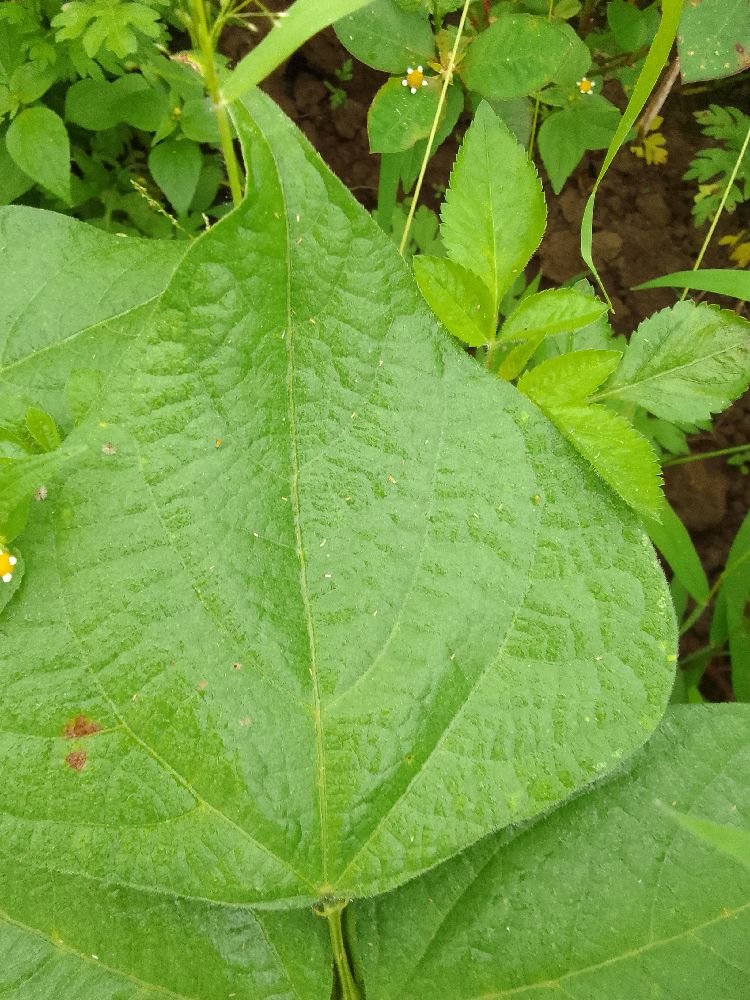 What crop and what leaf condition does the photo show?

common bean, healthy
